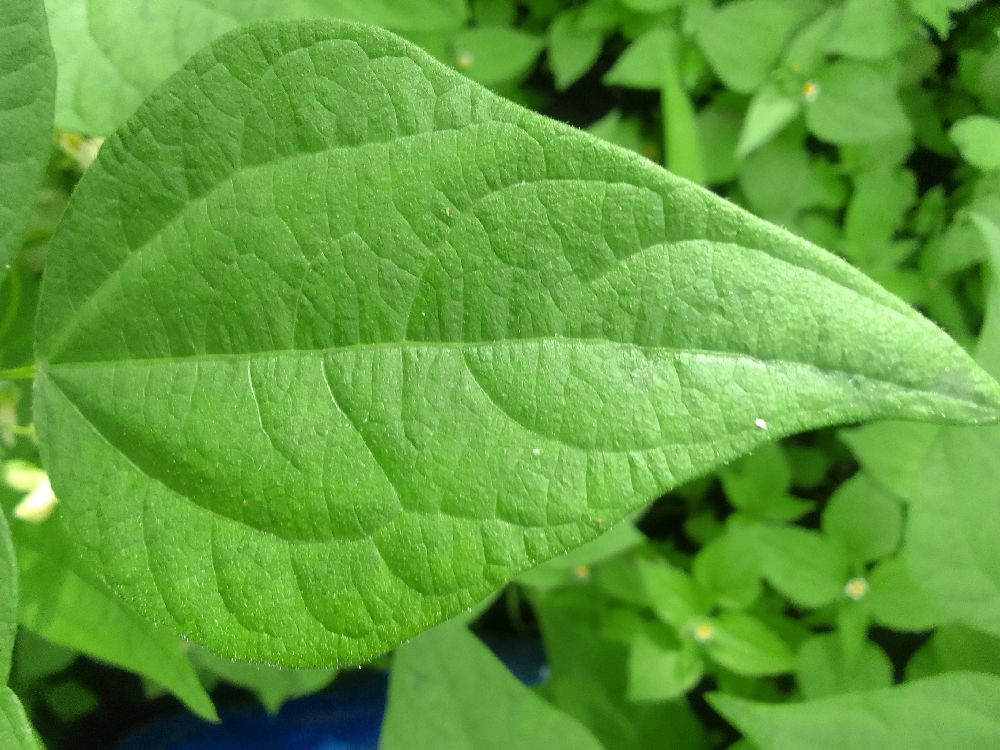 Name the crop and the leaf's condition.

common bean, healthy
